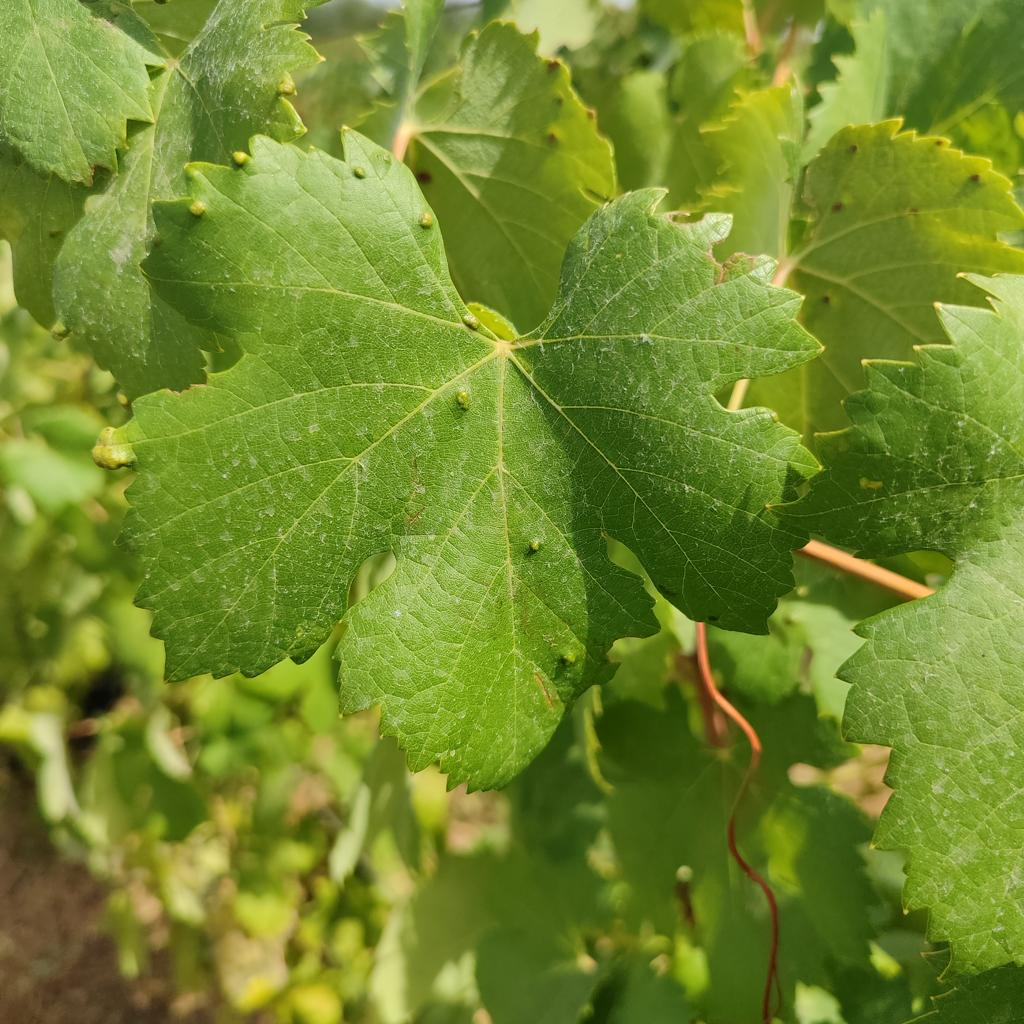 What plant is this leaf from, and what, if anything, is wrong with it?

grapevine, erineum mite
